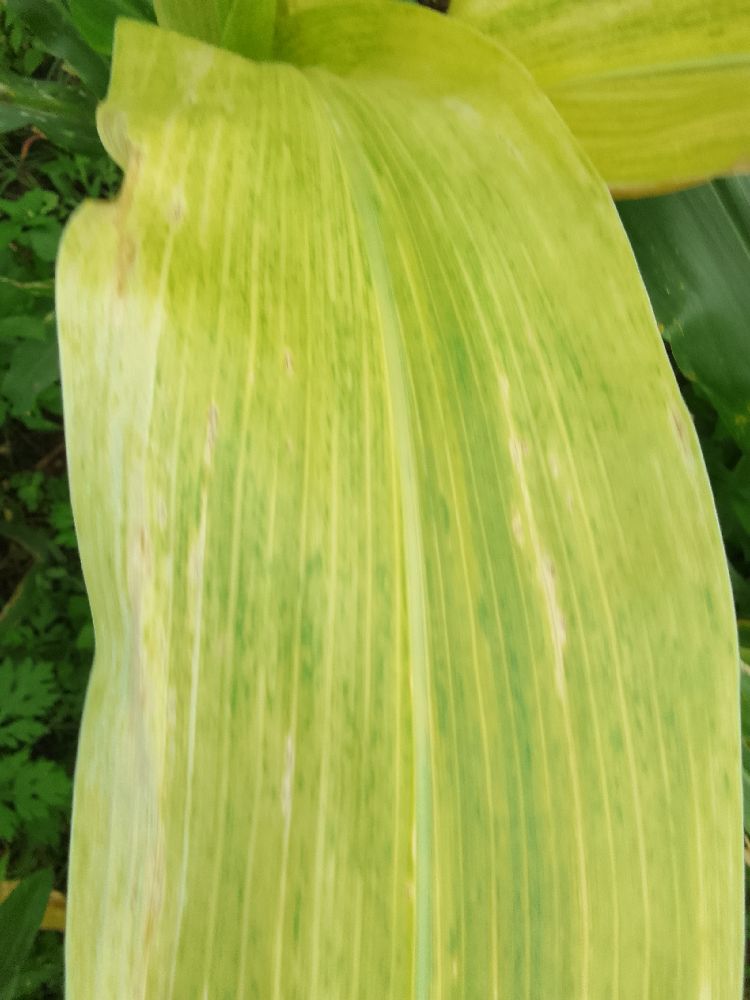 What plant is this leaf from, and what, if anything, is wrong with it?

maize, maize lethal necrosis
